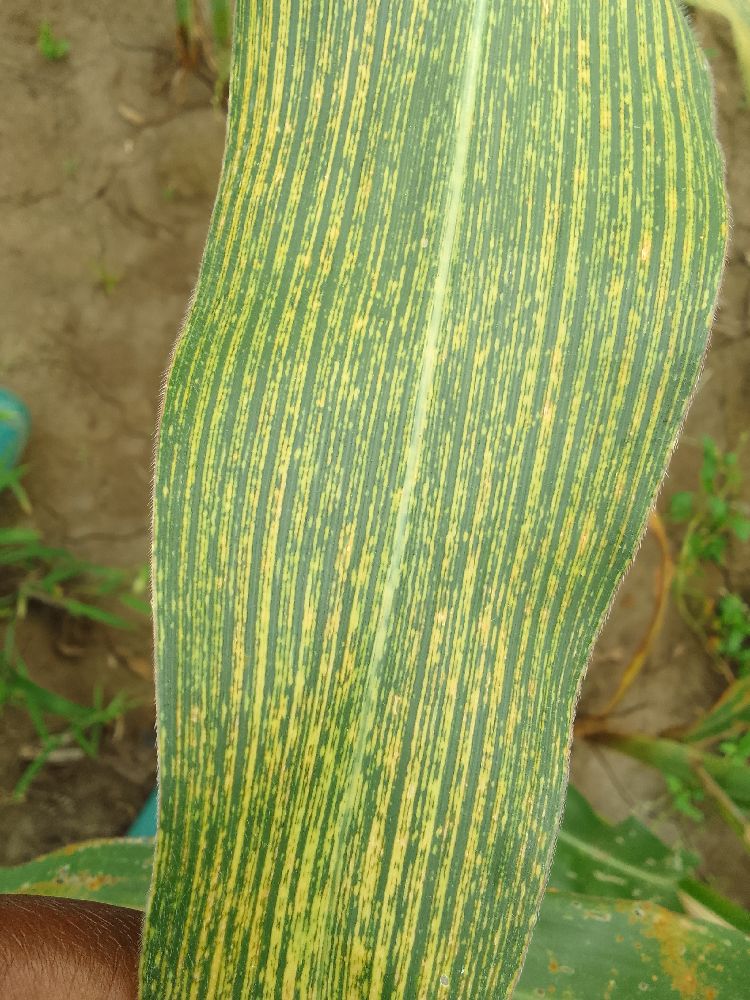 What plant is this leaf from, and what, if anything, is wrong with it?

maize, maize streak virus
